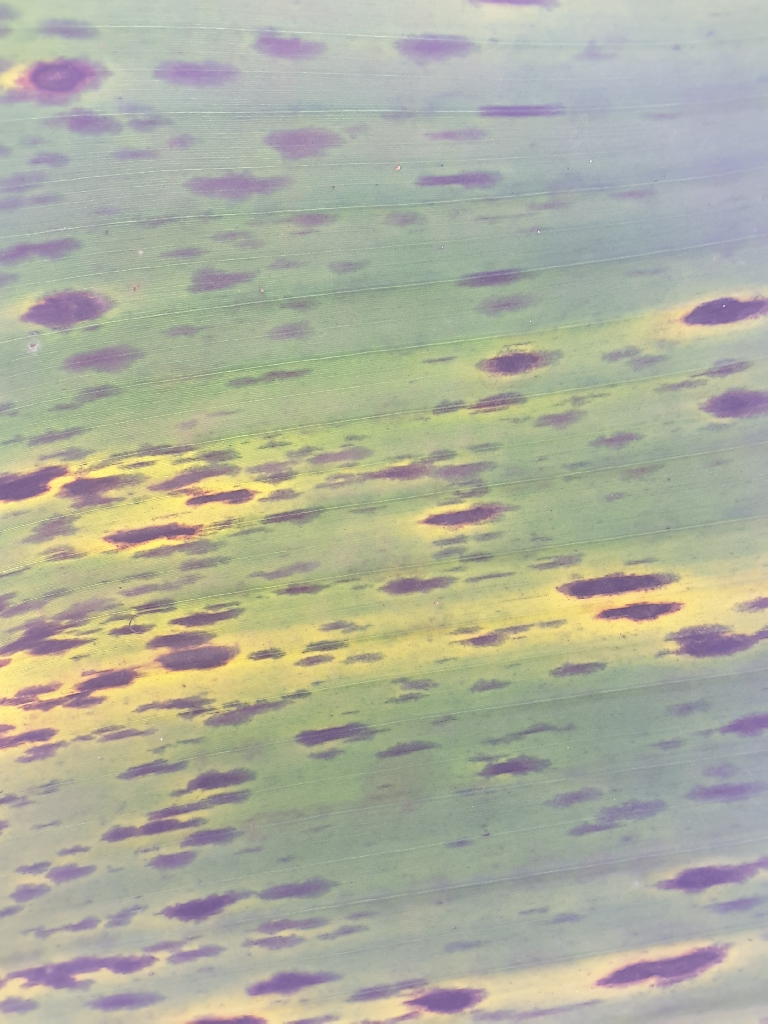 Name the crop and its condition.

banana, black sigatoka
